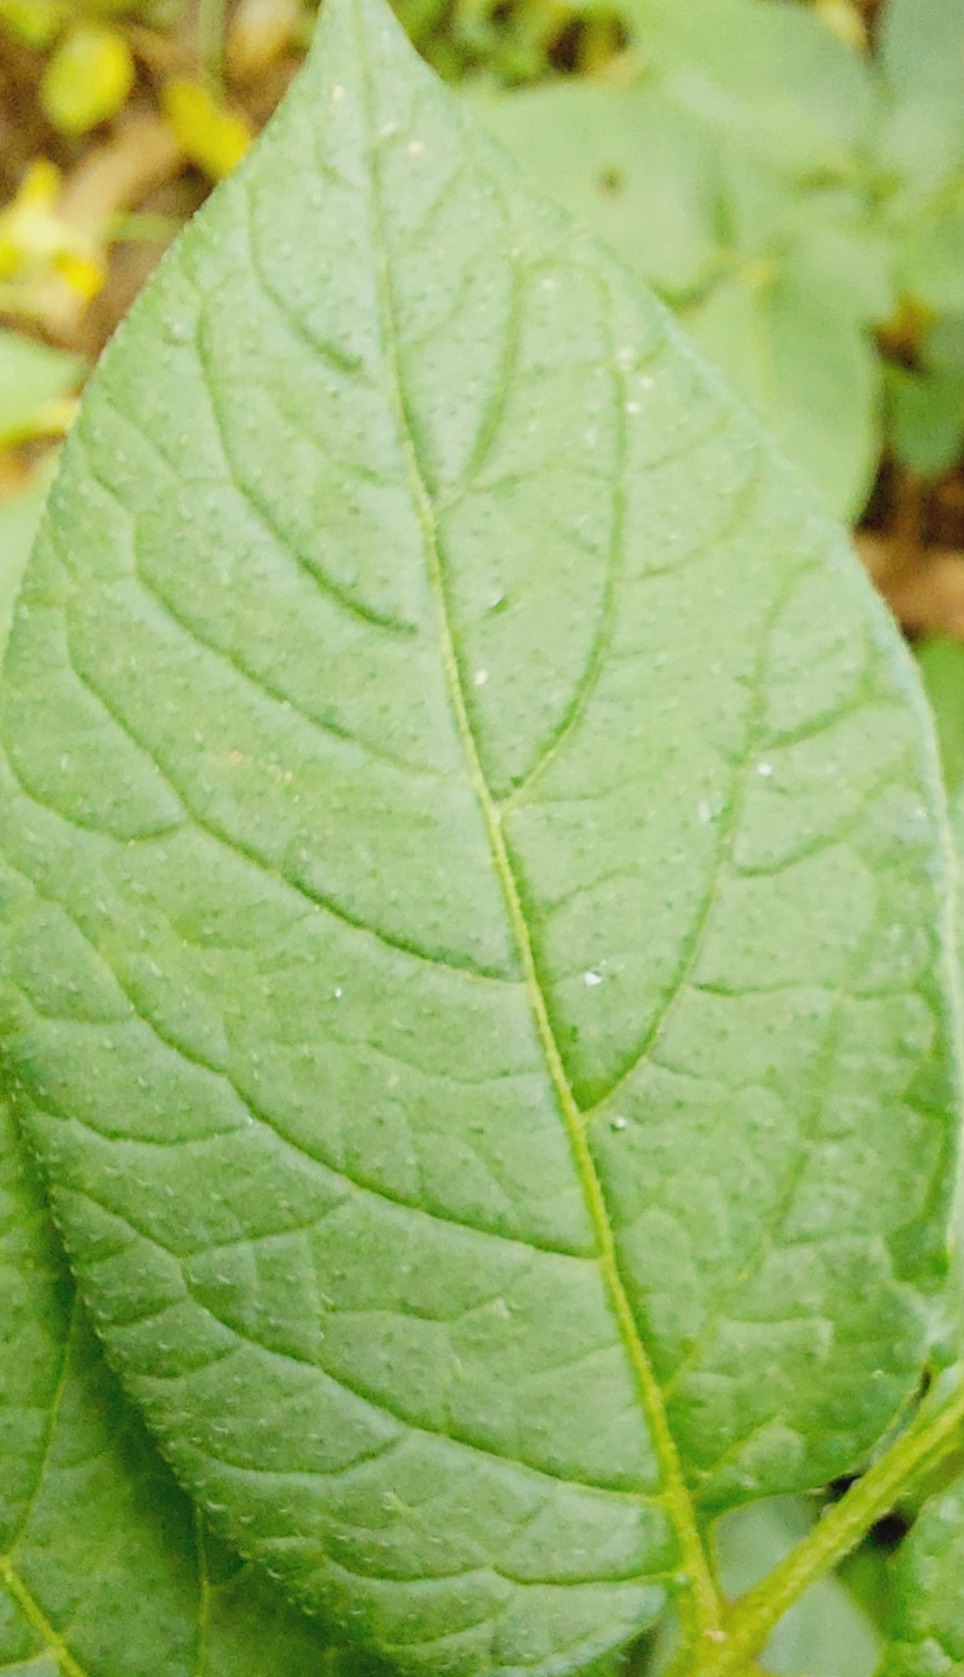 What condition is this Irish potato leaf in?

healthy
